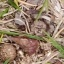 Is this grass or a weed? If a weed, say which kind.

grass
